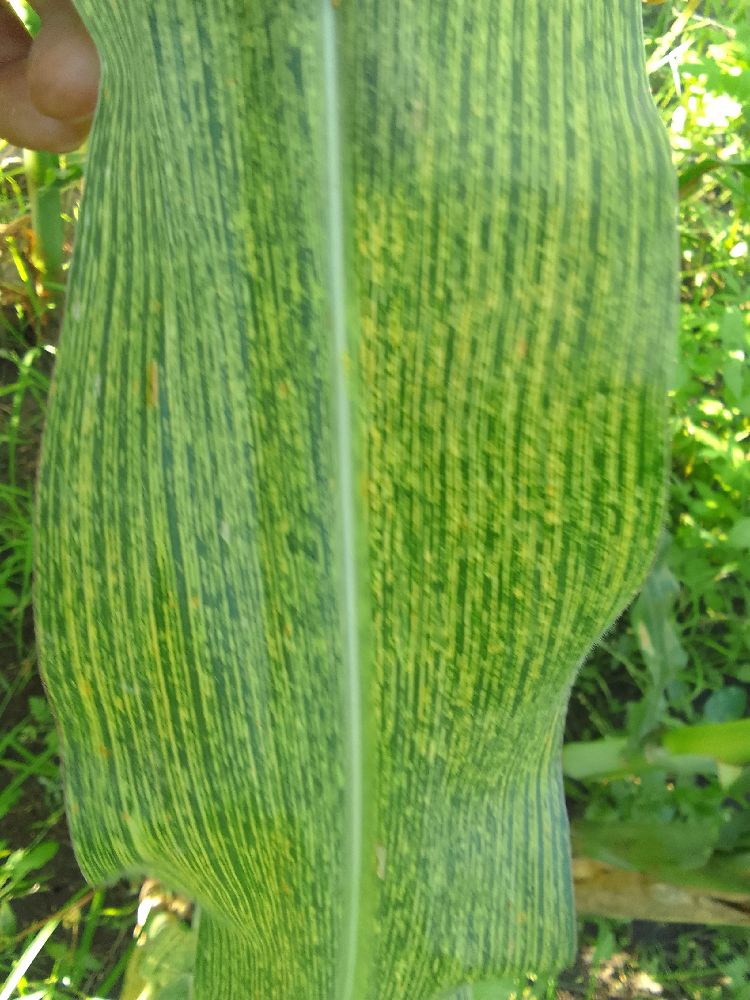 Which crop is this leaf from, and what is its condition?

maize, maize streak virus
